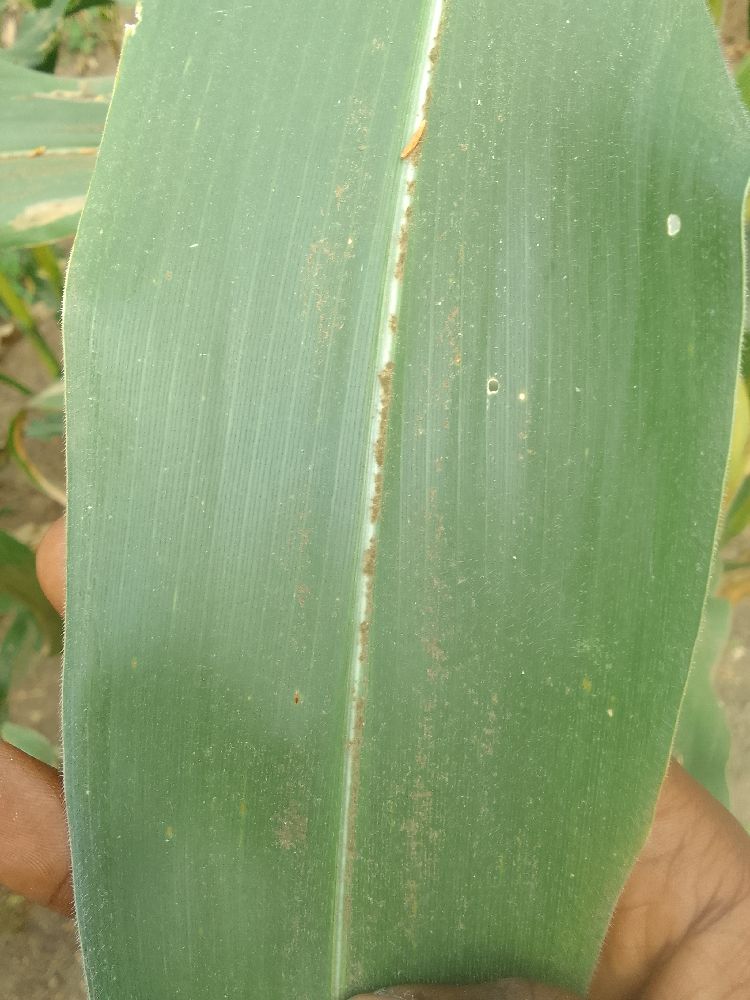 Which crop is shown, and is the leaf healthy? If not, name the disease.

maize, healthy
